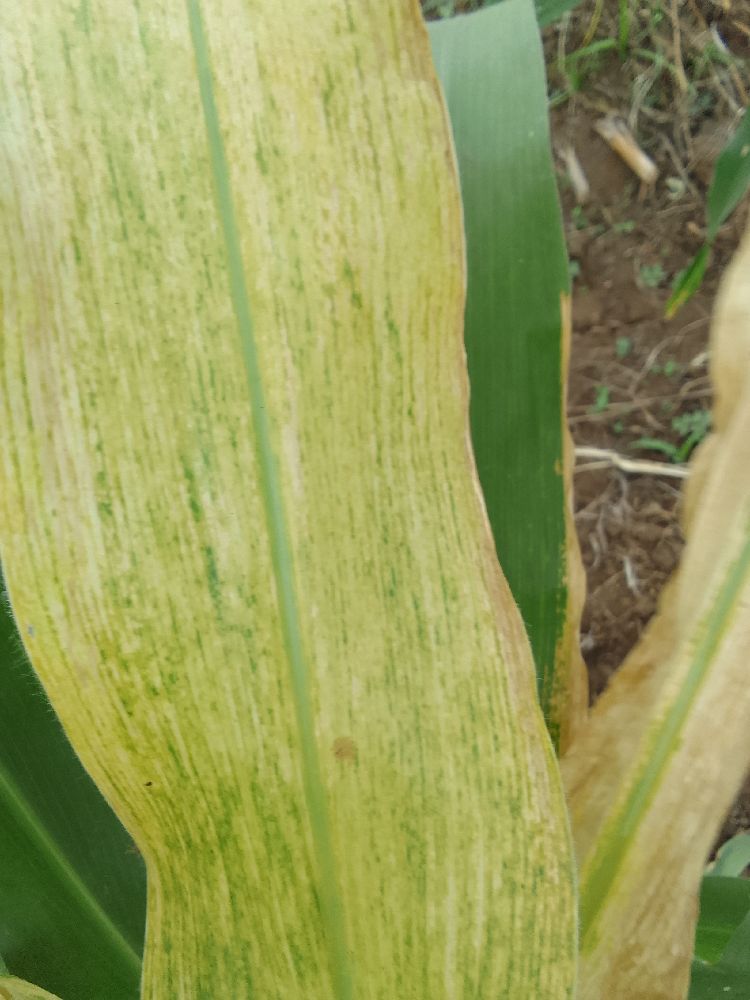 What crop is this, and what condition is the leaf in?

maize, maize lethal necrosis
